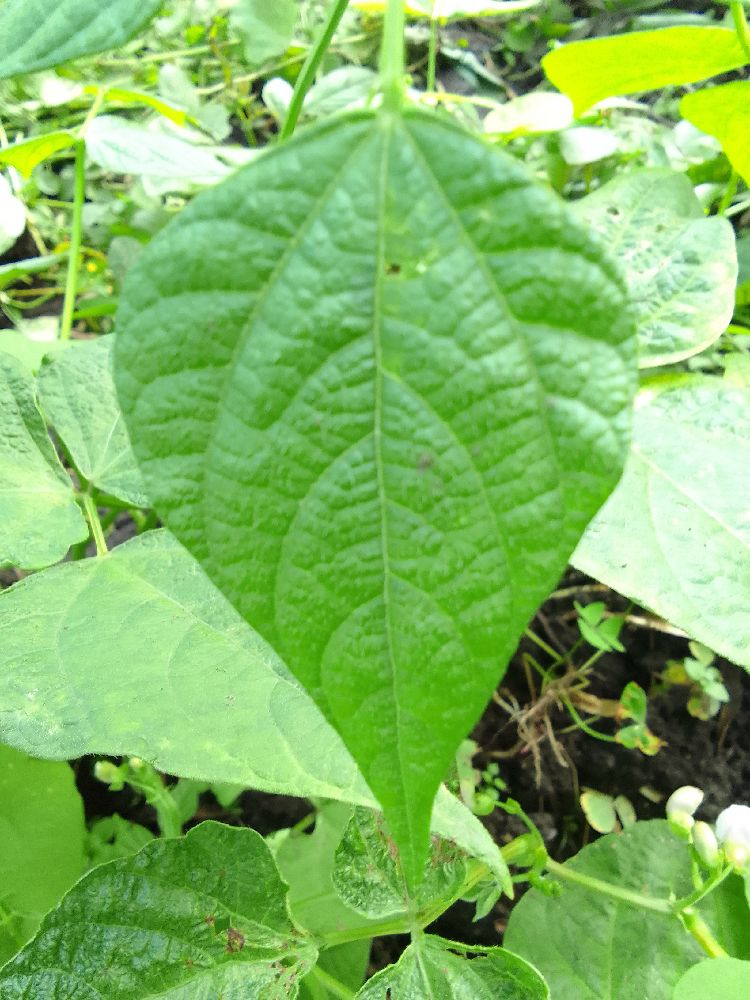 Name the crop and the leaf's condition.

common bean, healthy
